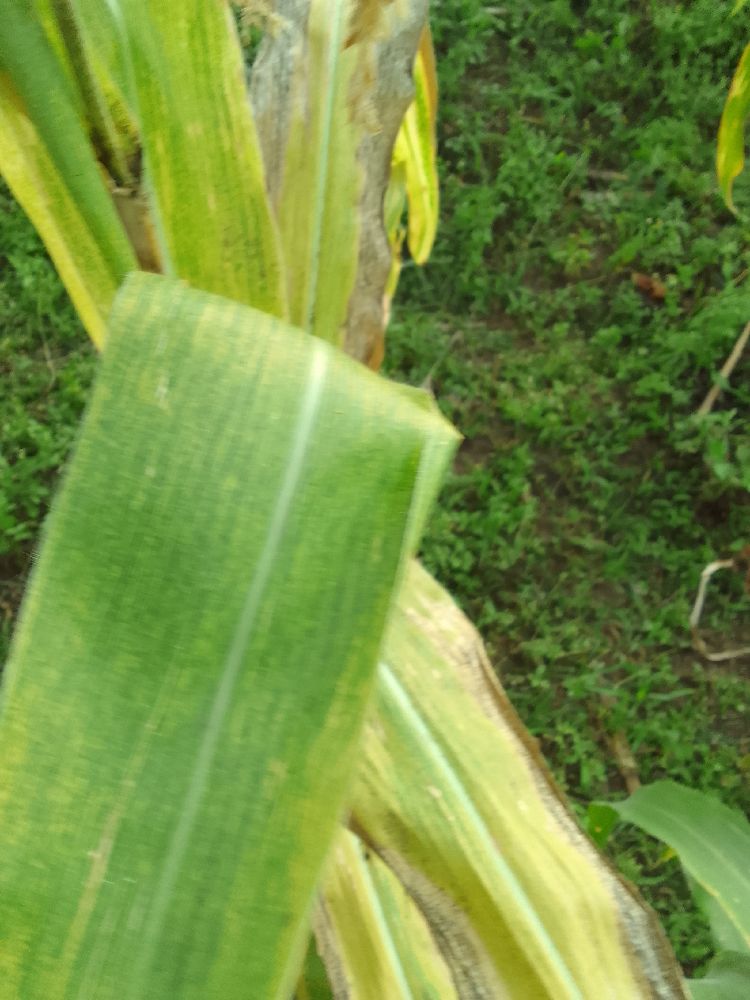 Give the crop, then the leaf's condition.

maize, maize lethal necrosis
